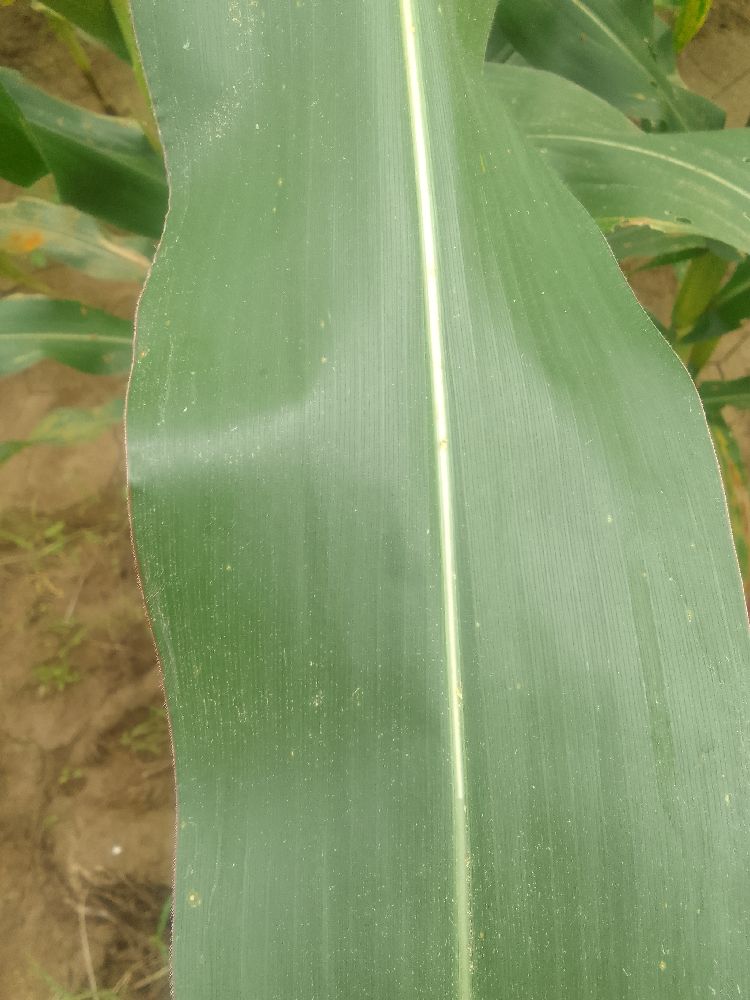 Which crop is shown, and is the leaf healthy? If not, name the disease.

maize, healthy
